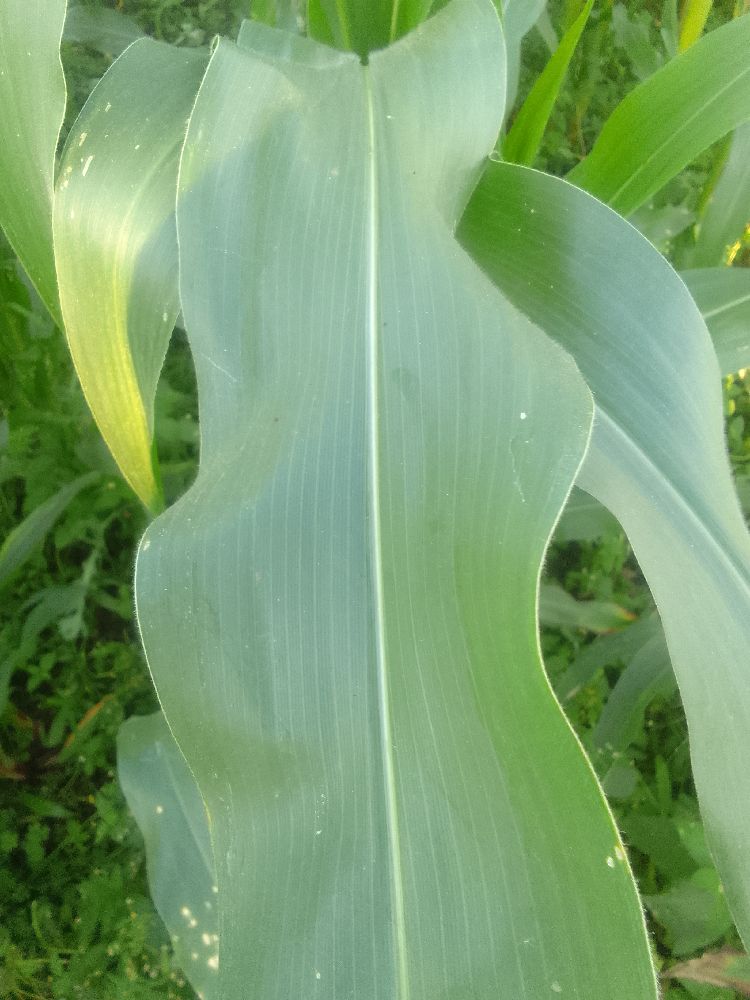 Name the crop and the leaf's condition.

maize, healthy
